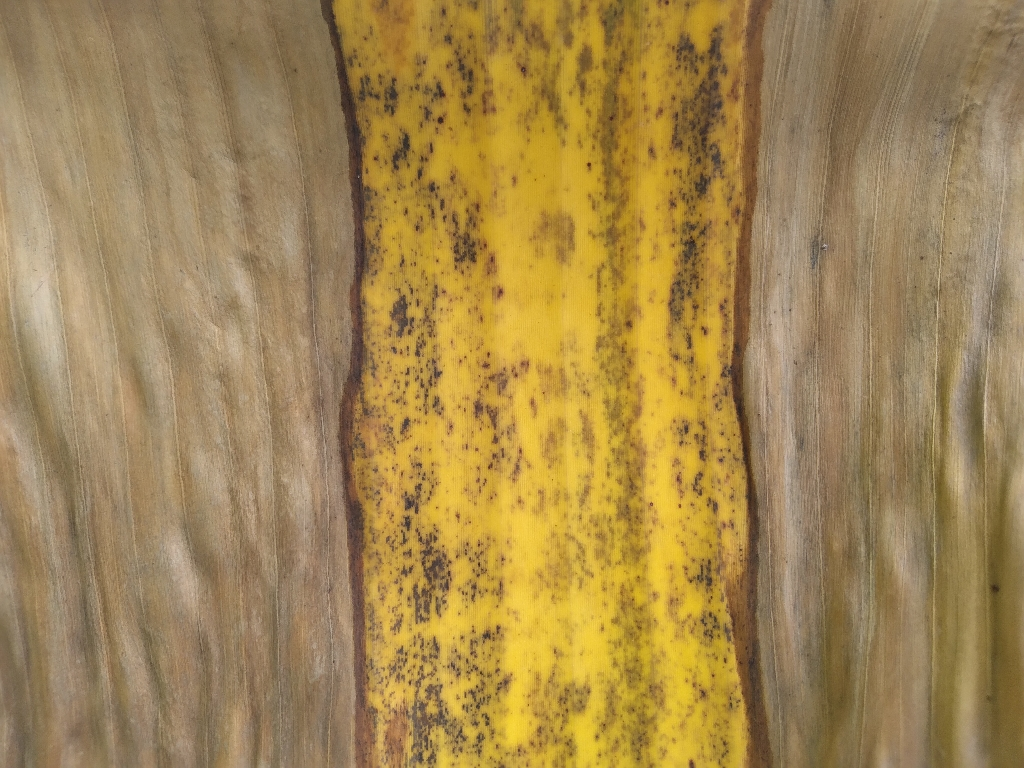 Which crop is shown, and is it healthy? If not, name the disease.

banana, black sigatoka
